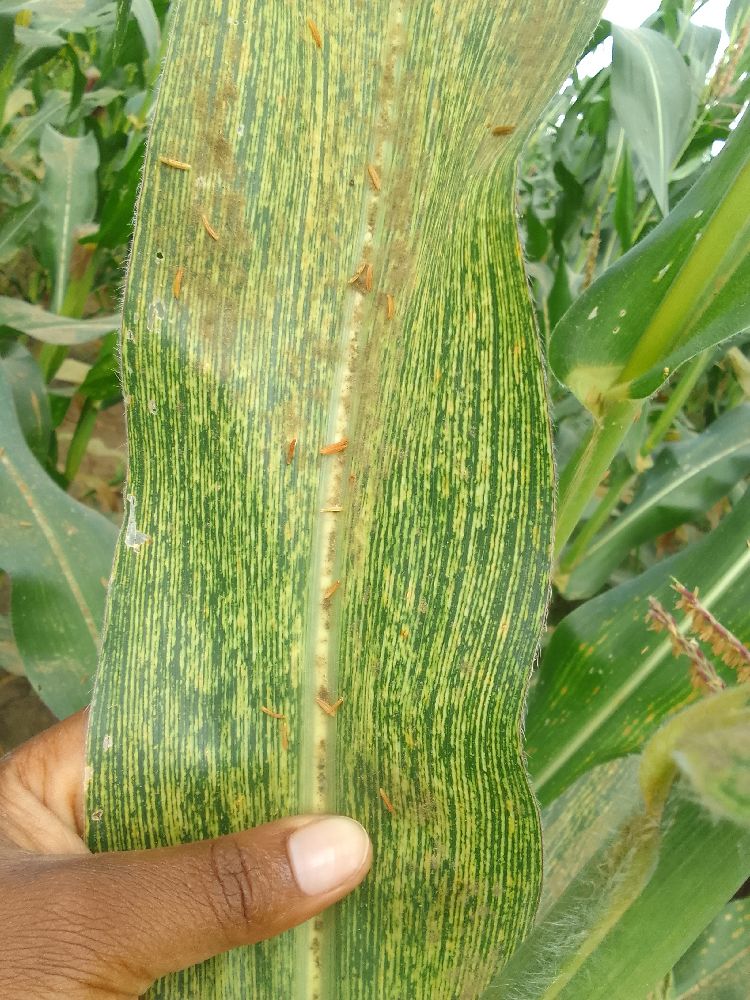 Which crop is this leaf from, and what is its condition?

maize, maize streak virus
